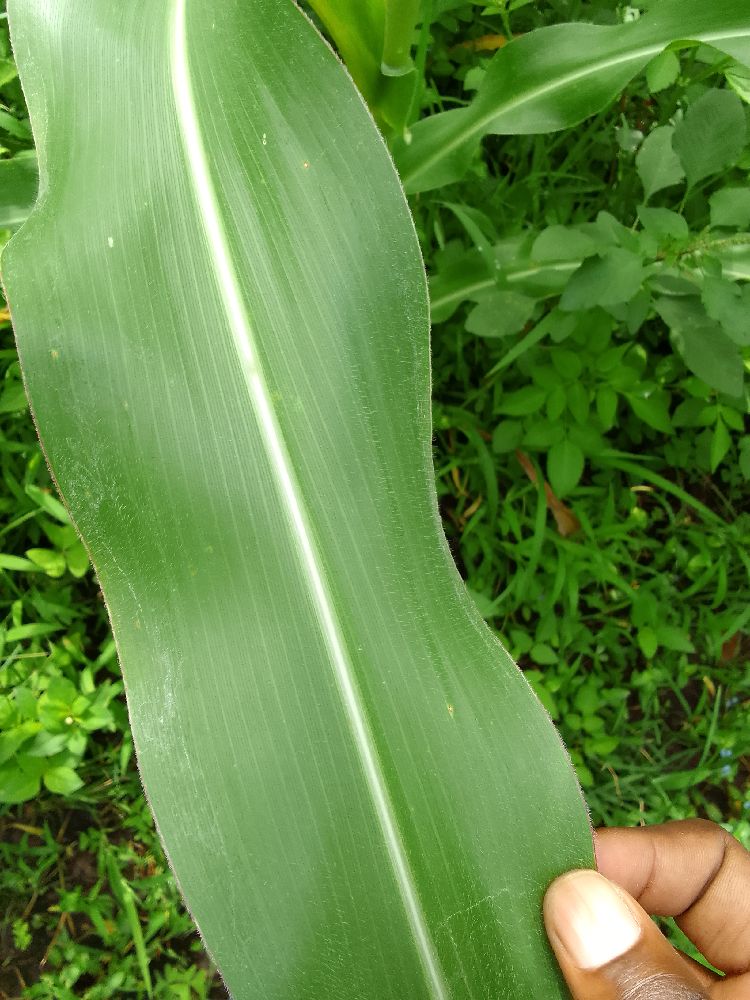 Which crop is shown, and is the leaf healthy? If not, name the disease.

maize, healthy
